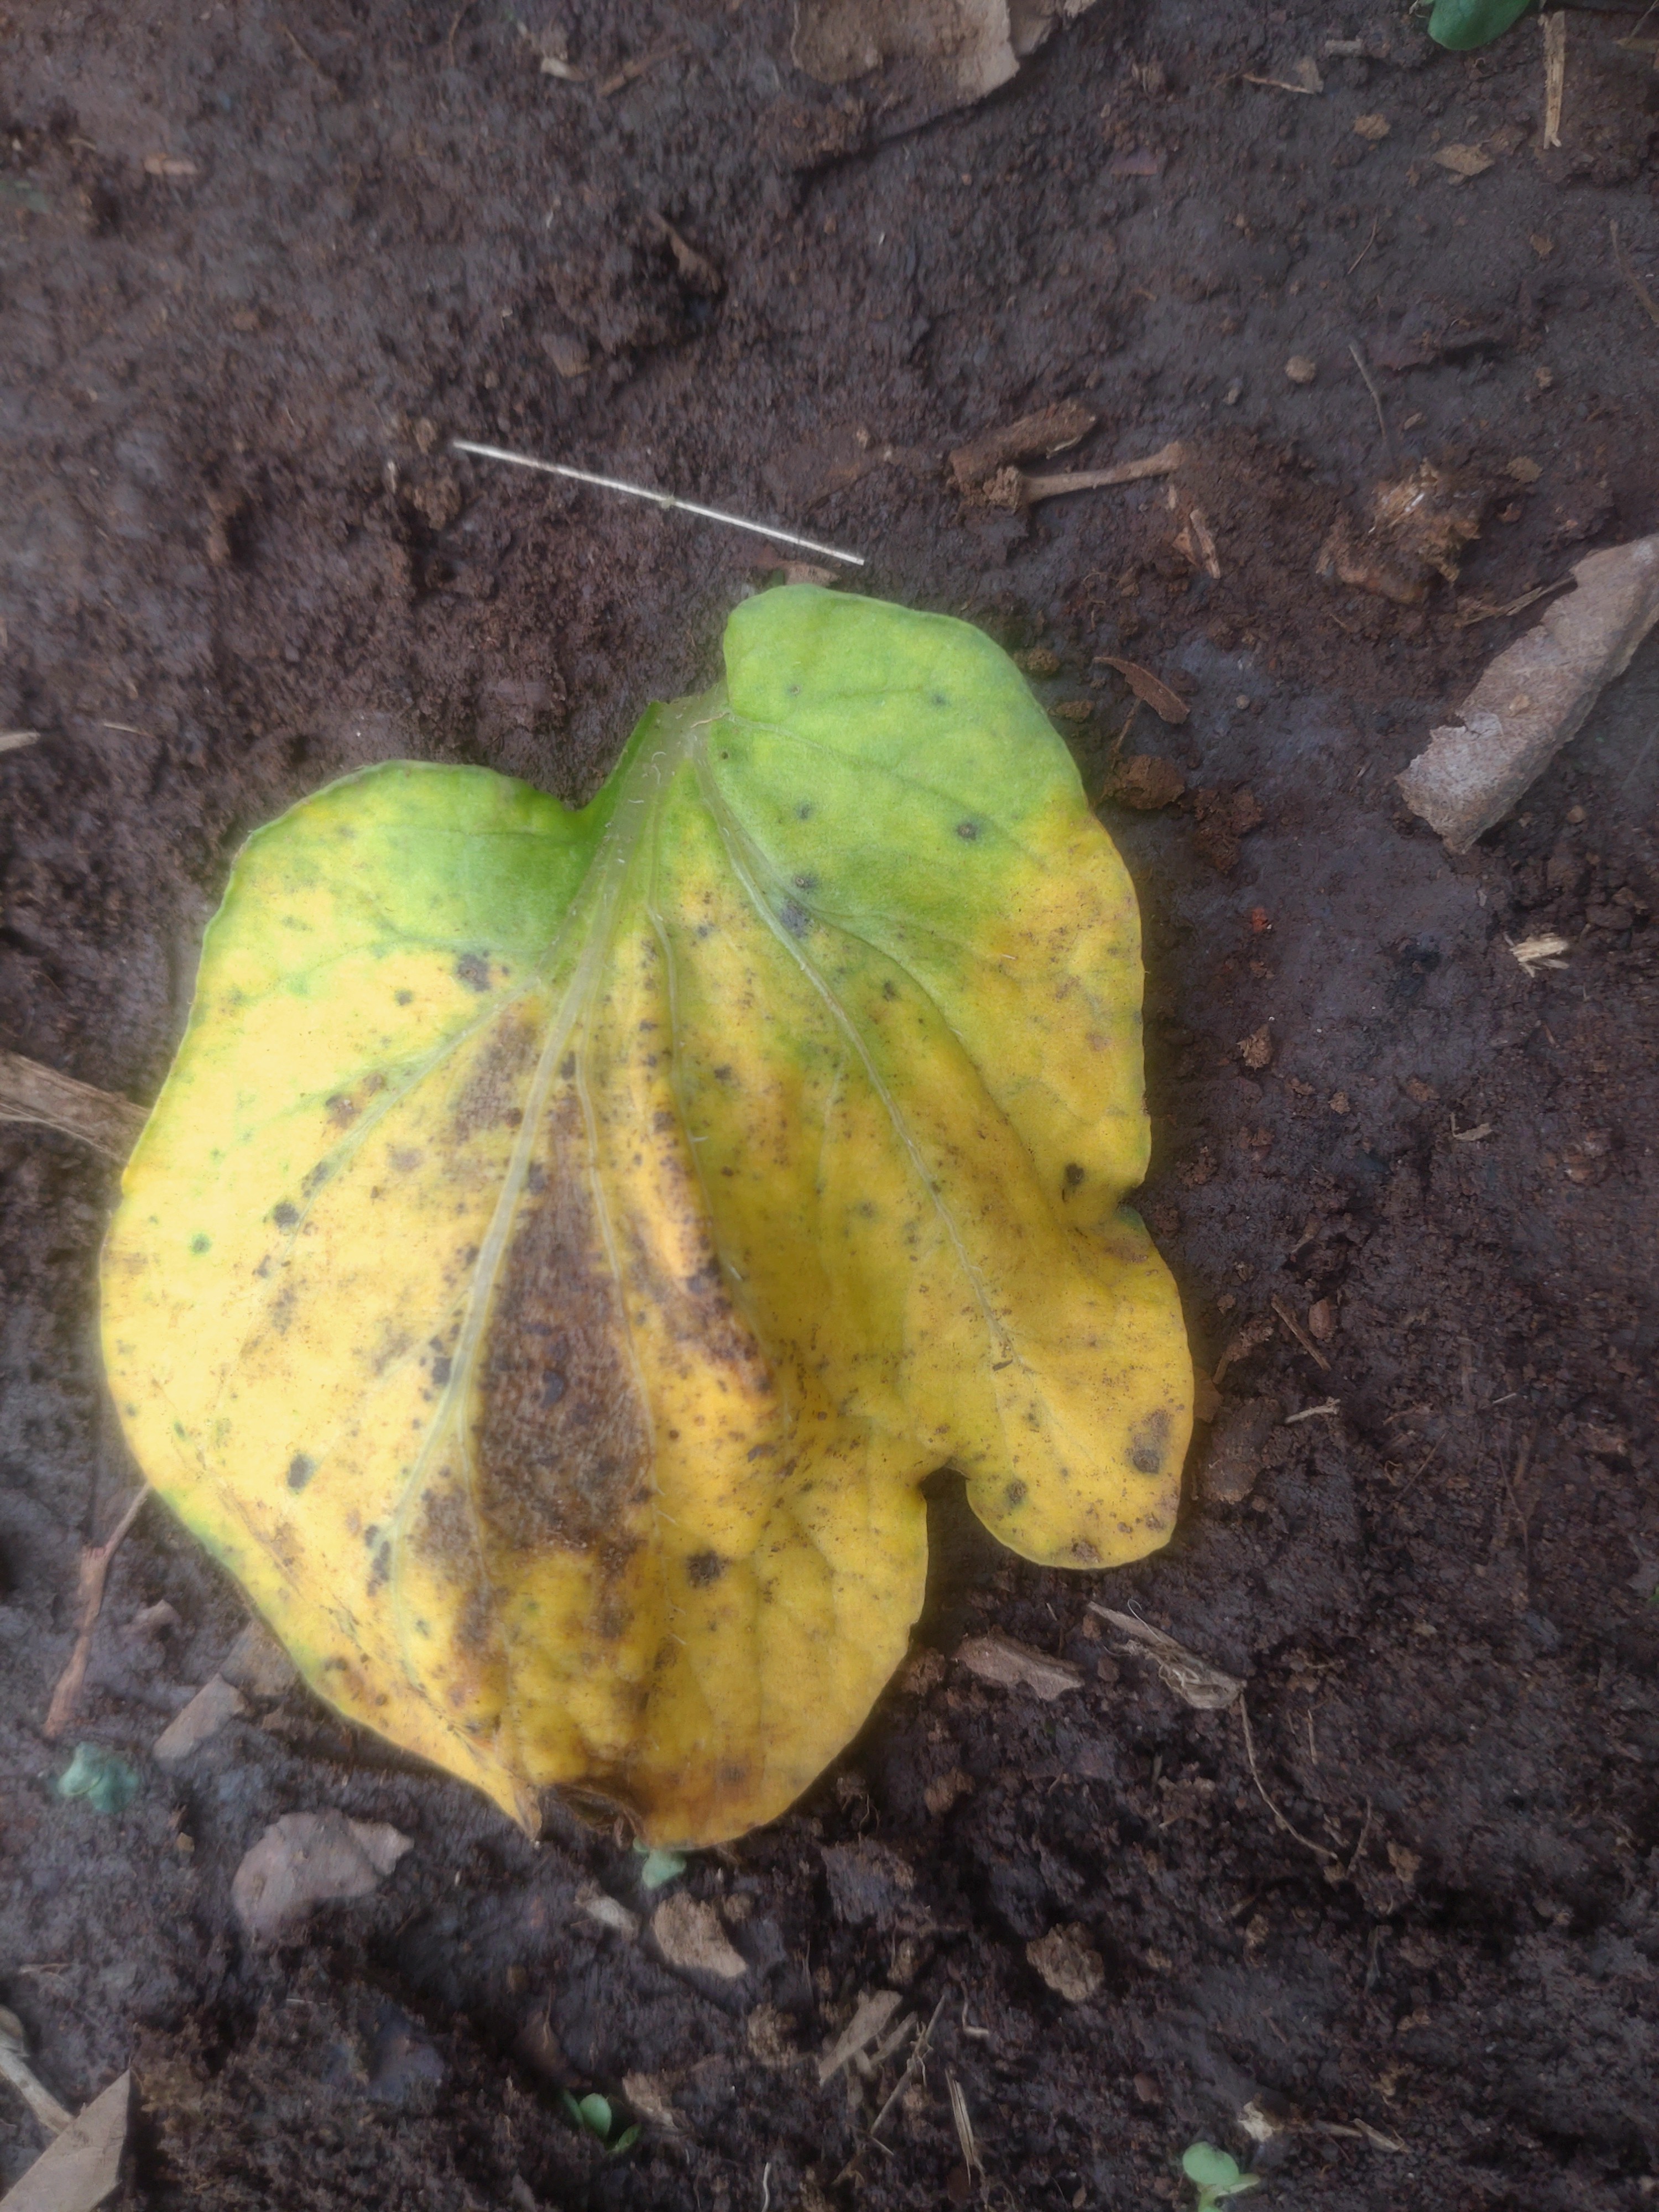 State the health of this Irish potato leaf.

late blight
